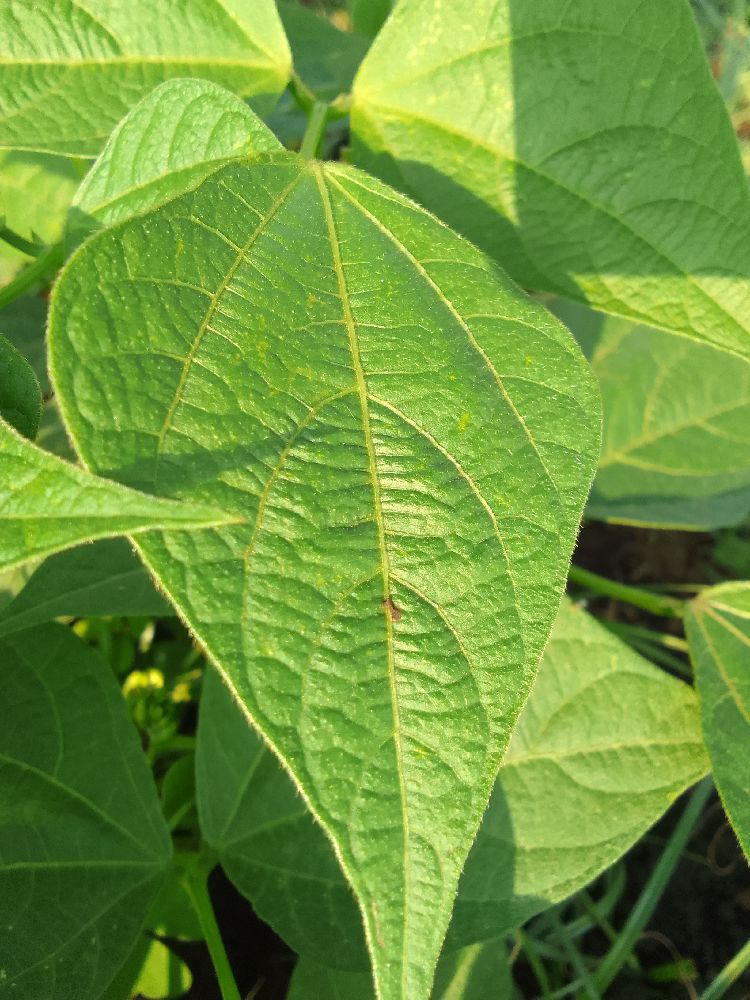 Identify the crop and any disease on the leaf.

common bean, healthy
